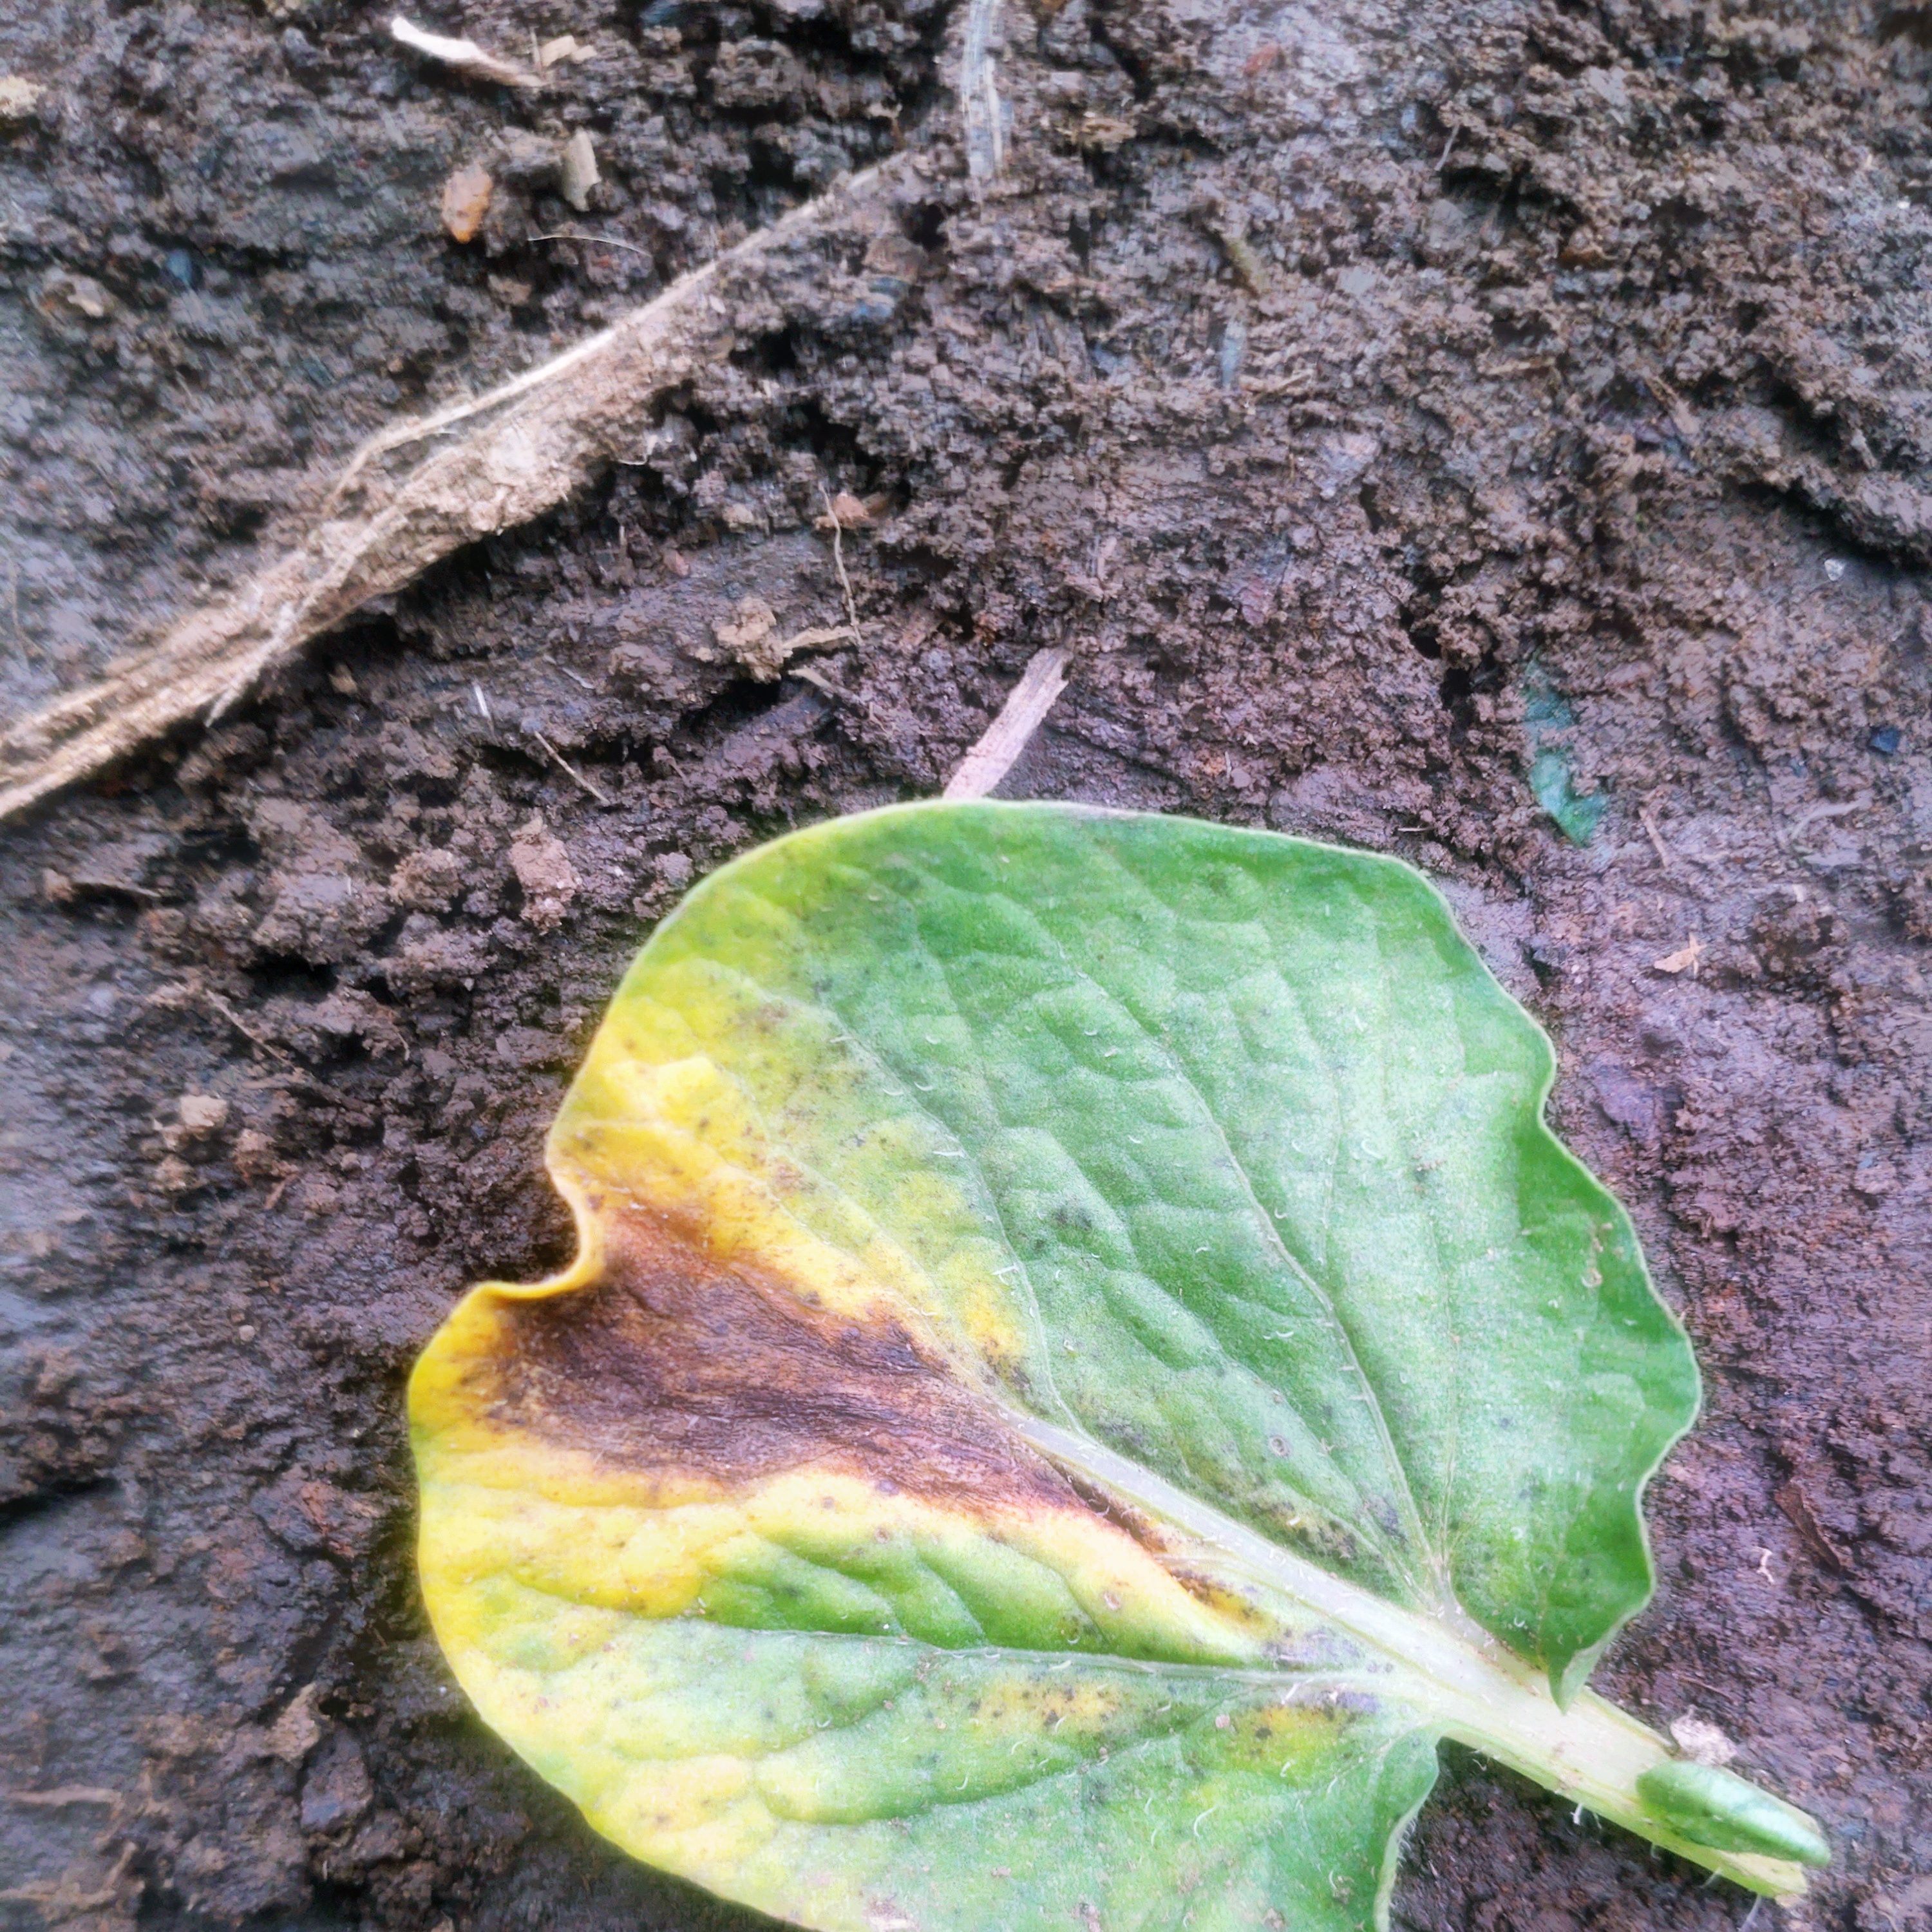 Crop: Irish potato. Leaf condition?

late blight
